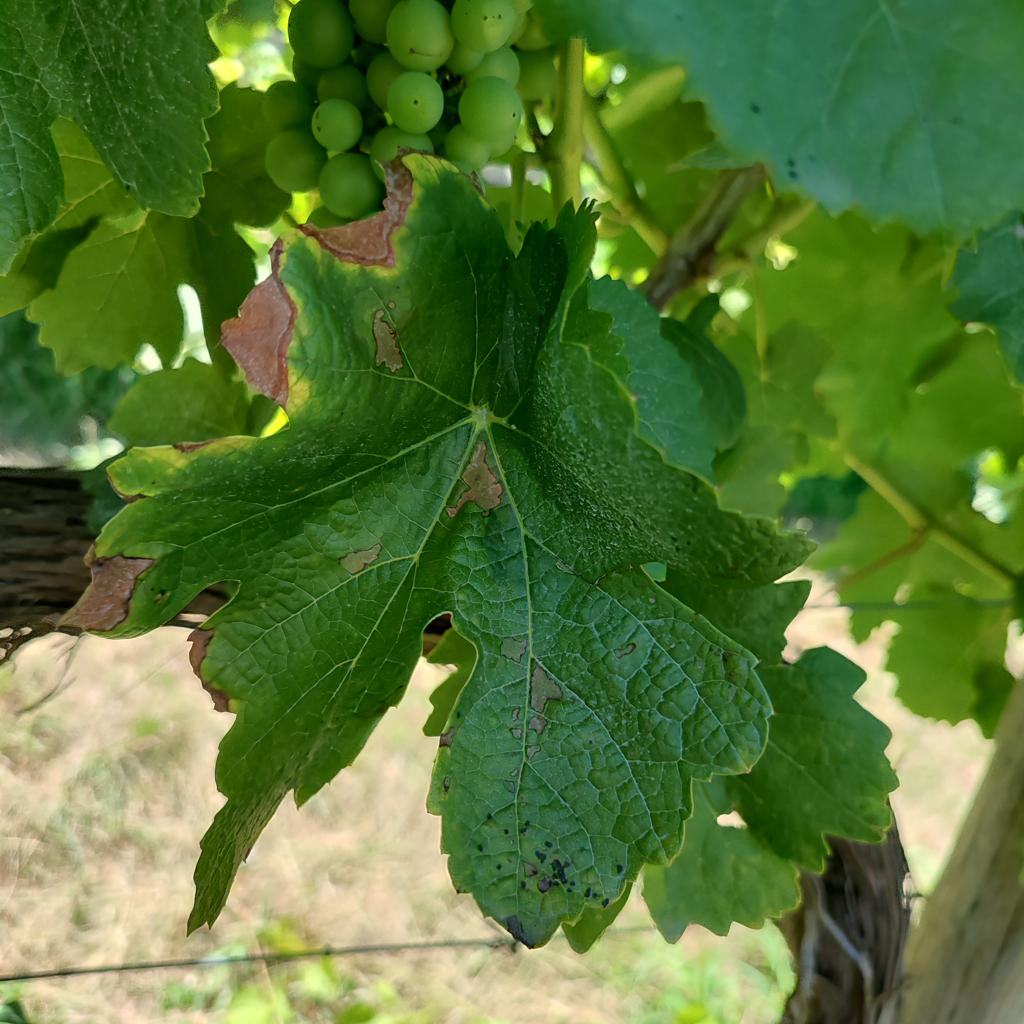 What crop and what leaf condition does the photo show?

grapevine, downy mildew
